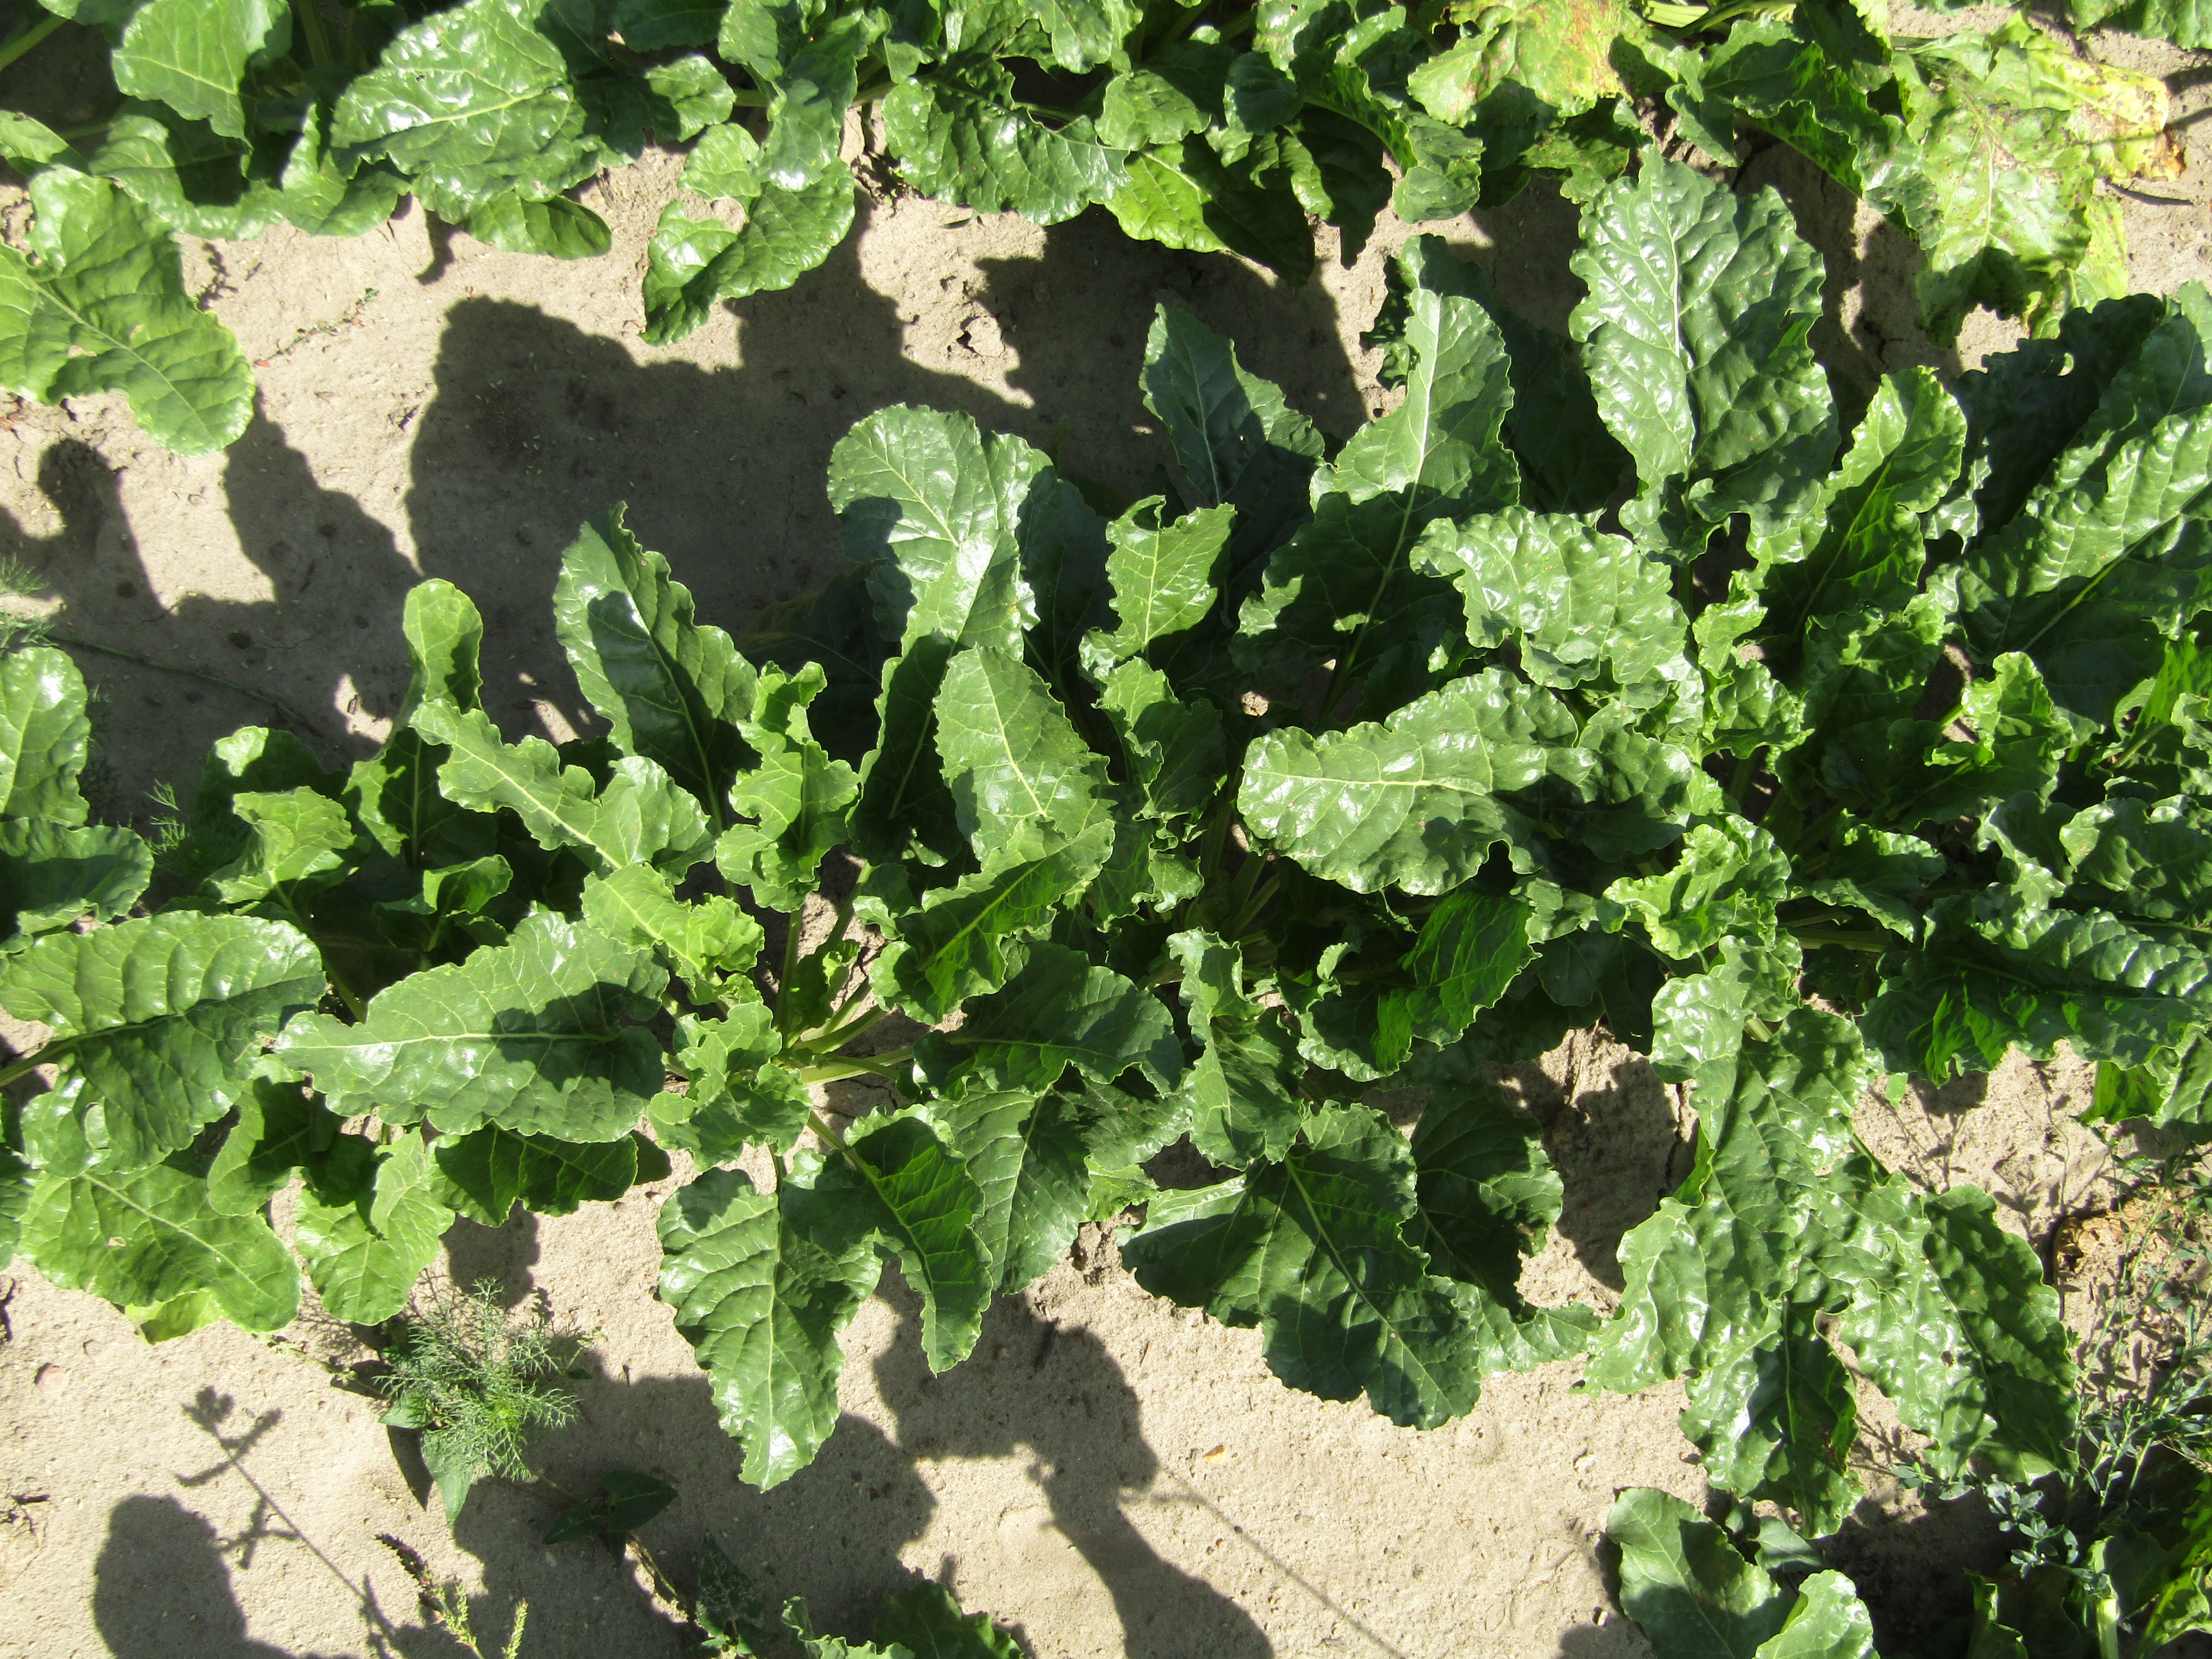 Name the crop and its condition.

beet, cercospora
